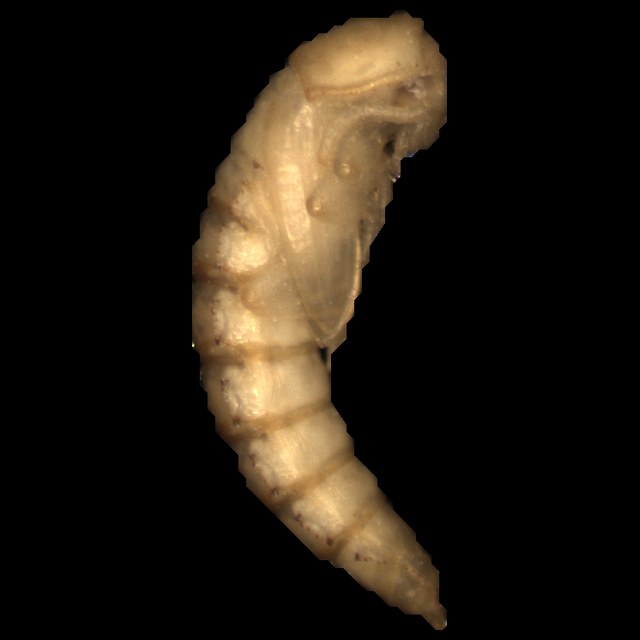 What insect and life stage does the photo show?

mealworm pupa
